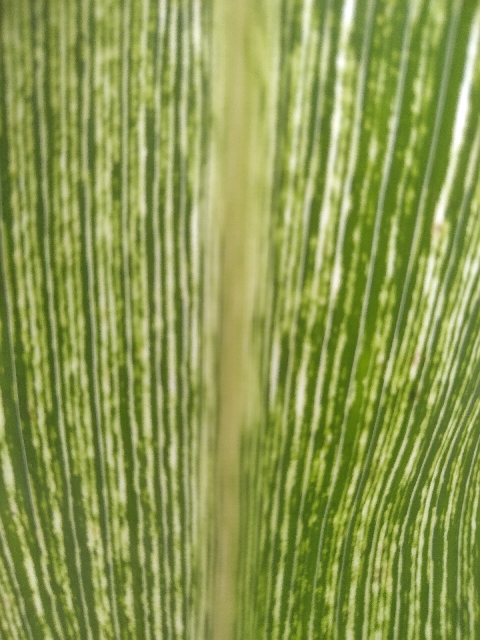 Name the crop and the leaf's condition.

maize, maize streak virus
